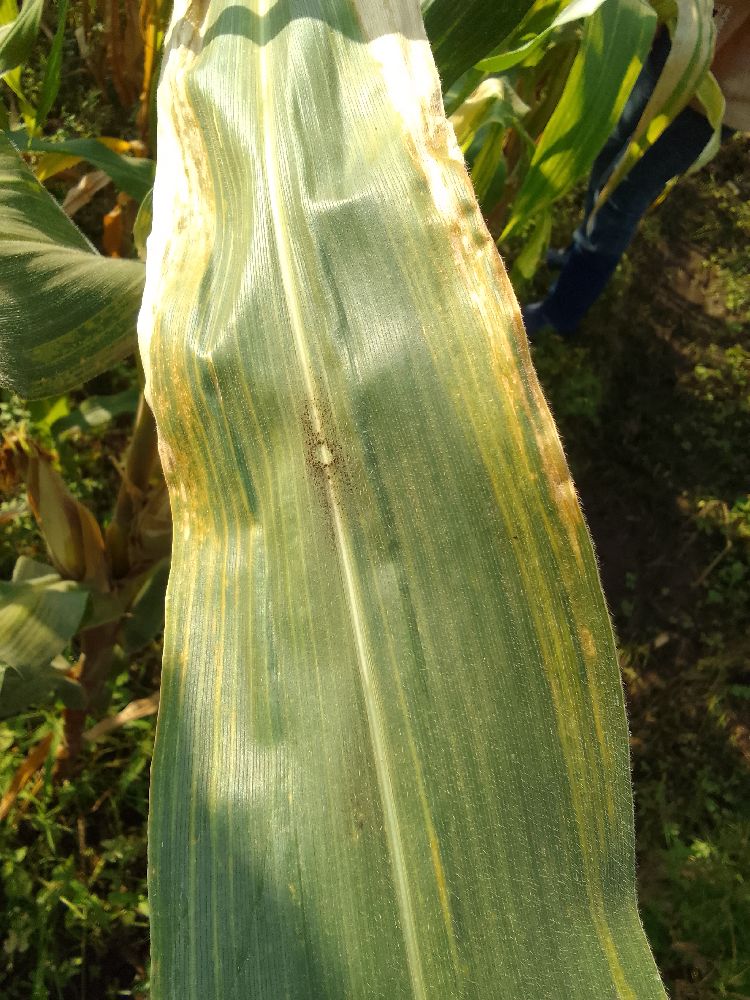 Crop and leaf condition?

maize, maize lethal necrosis
